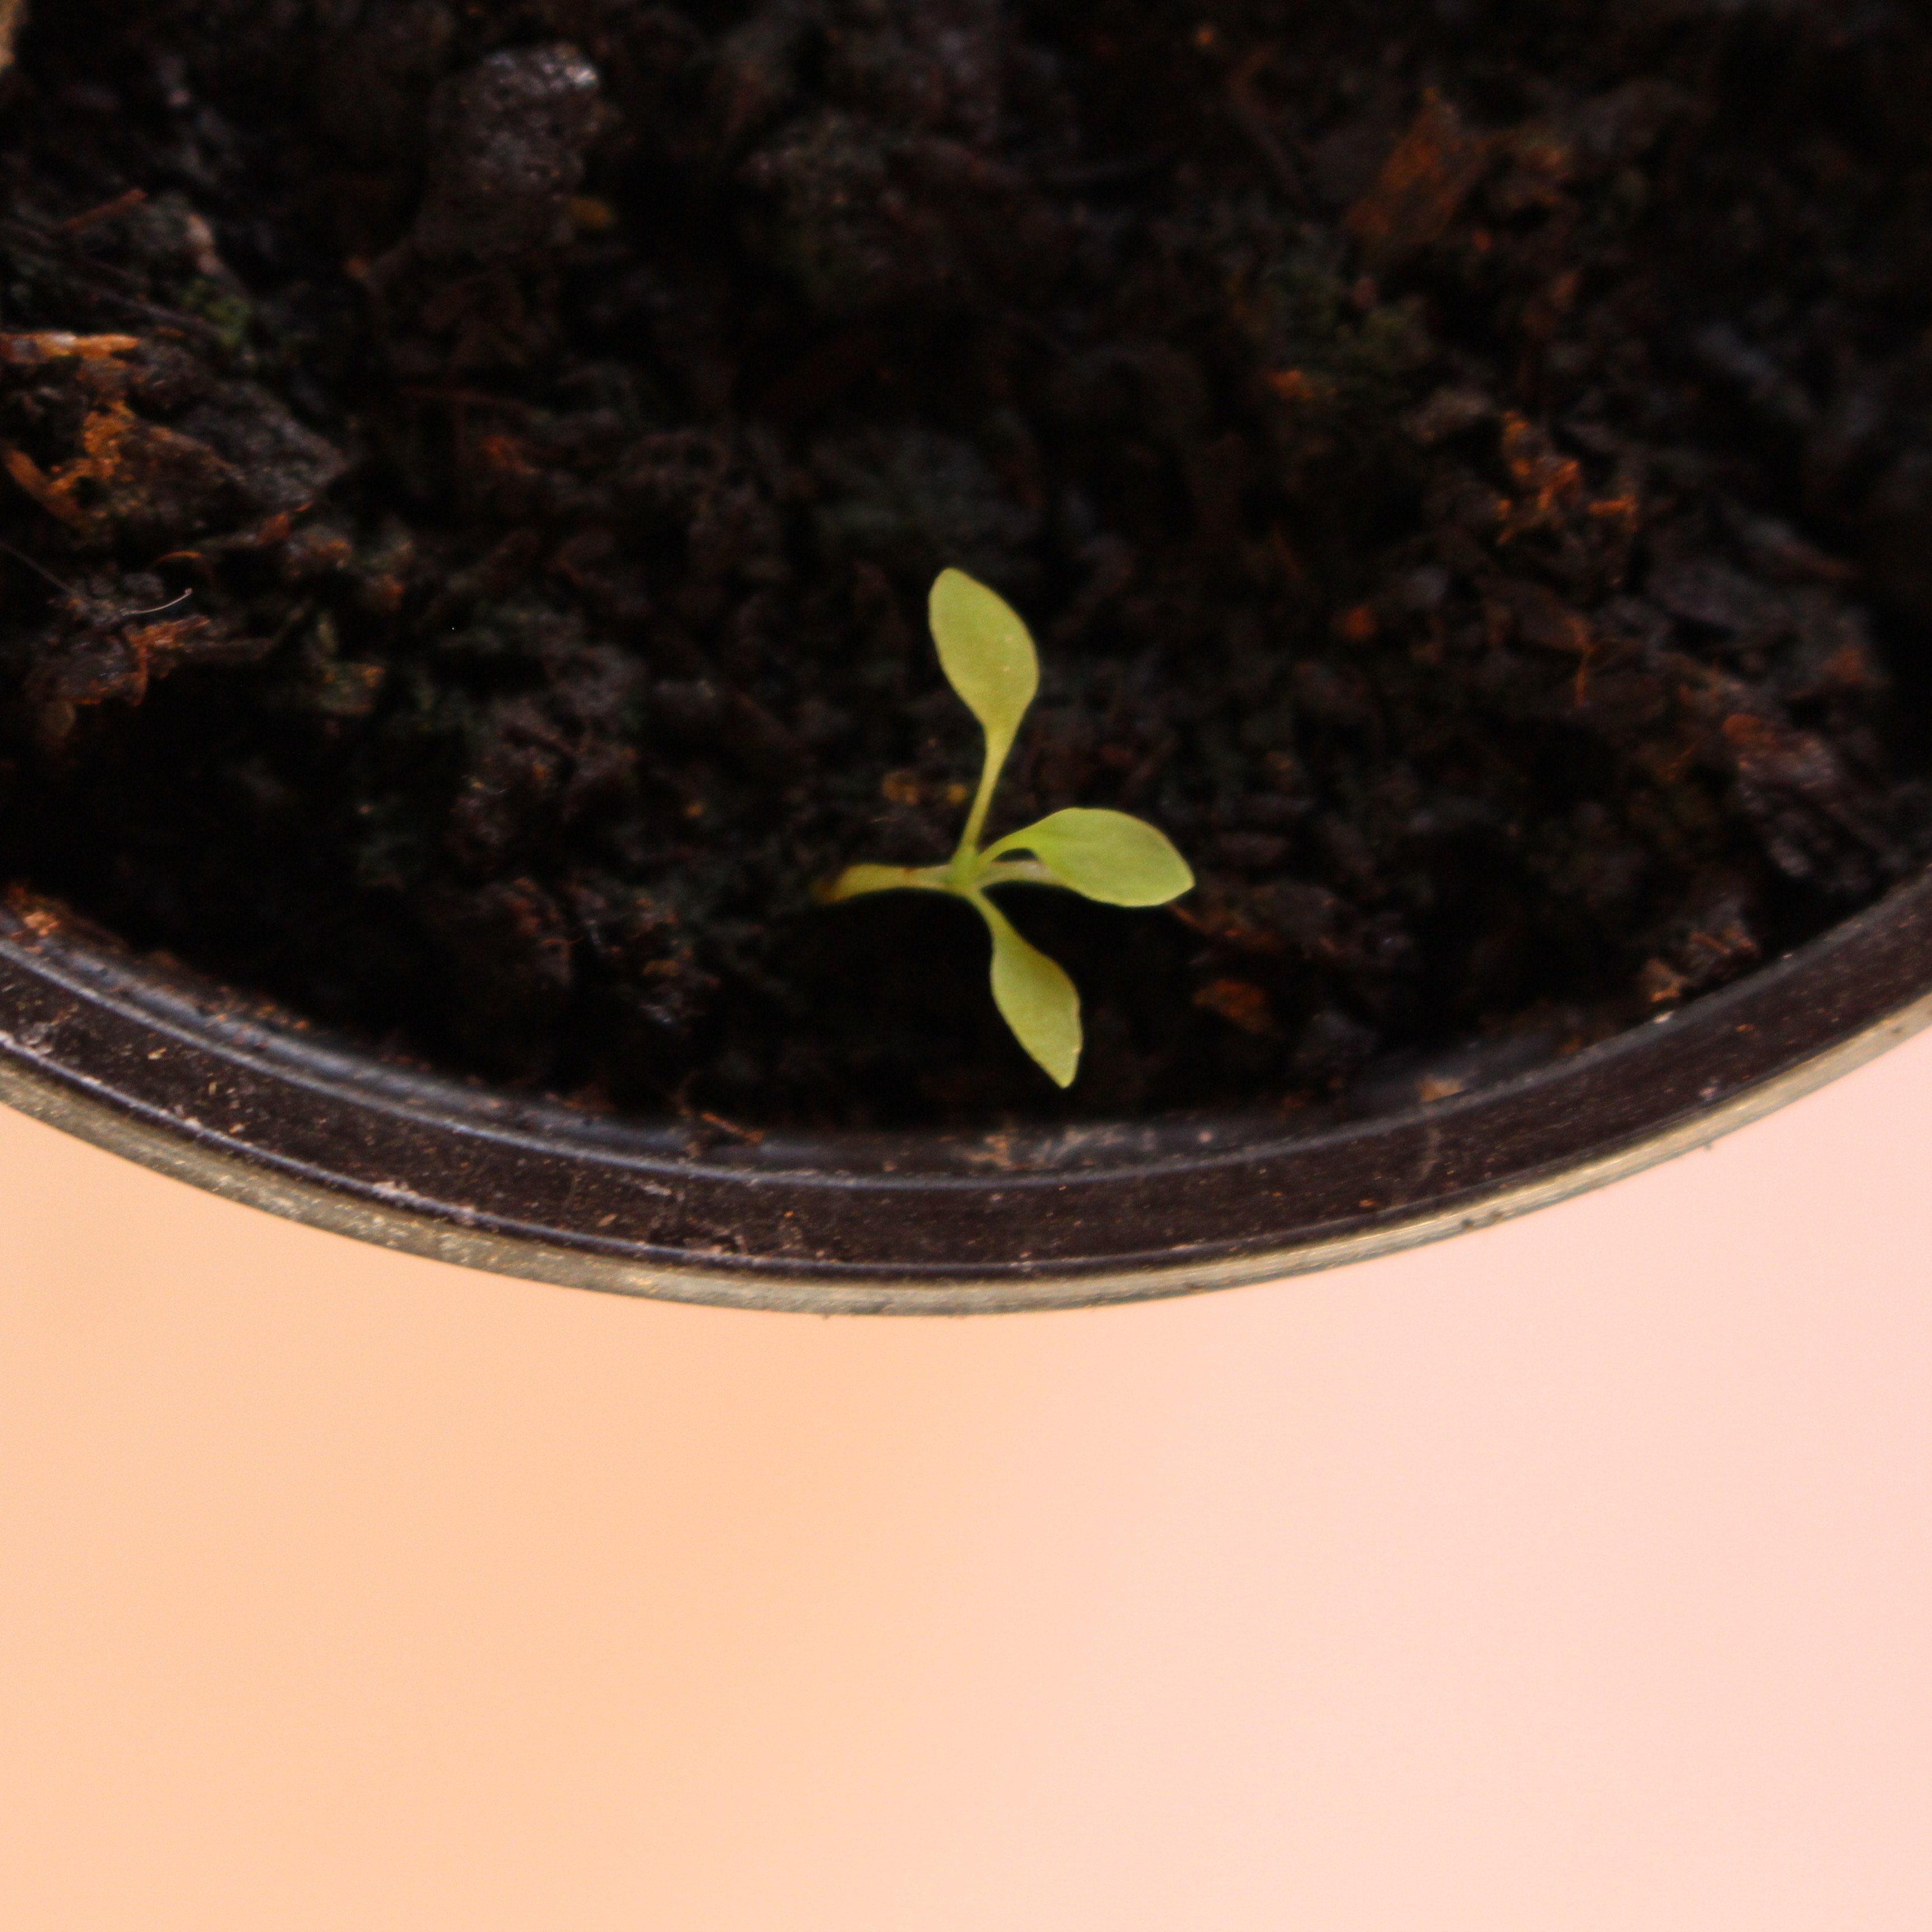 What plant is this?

Papaver rhoeas
